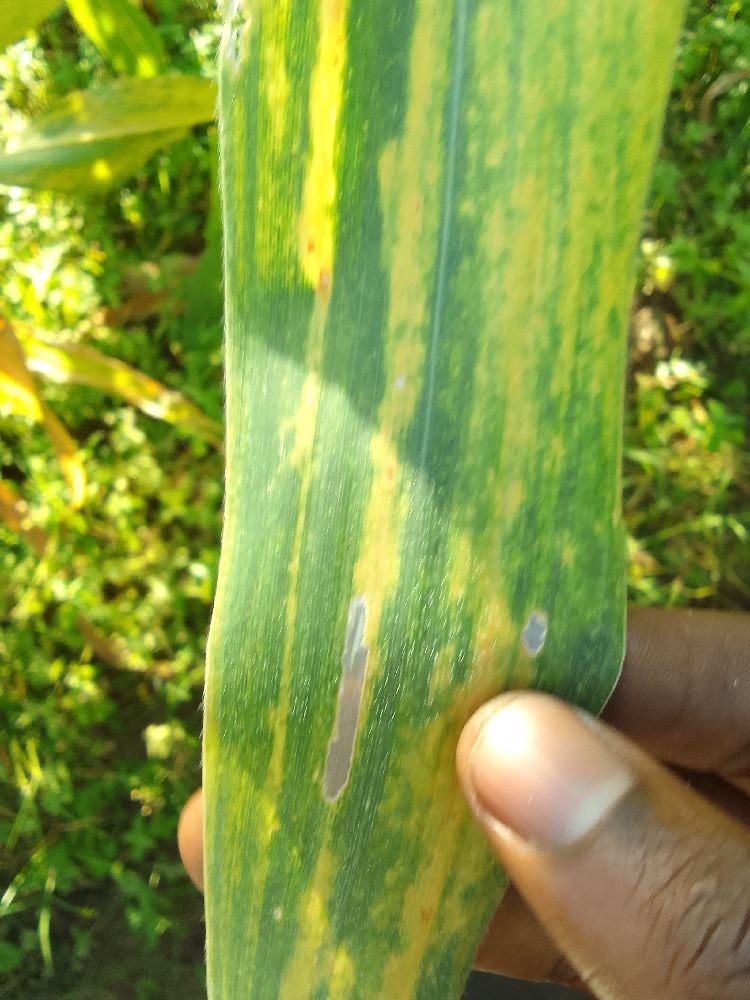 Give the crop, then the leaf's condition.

maize, maize lethal necrosis
